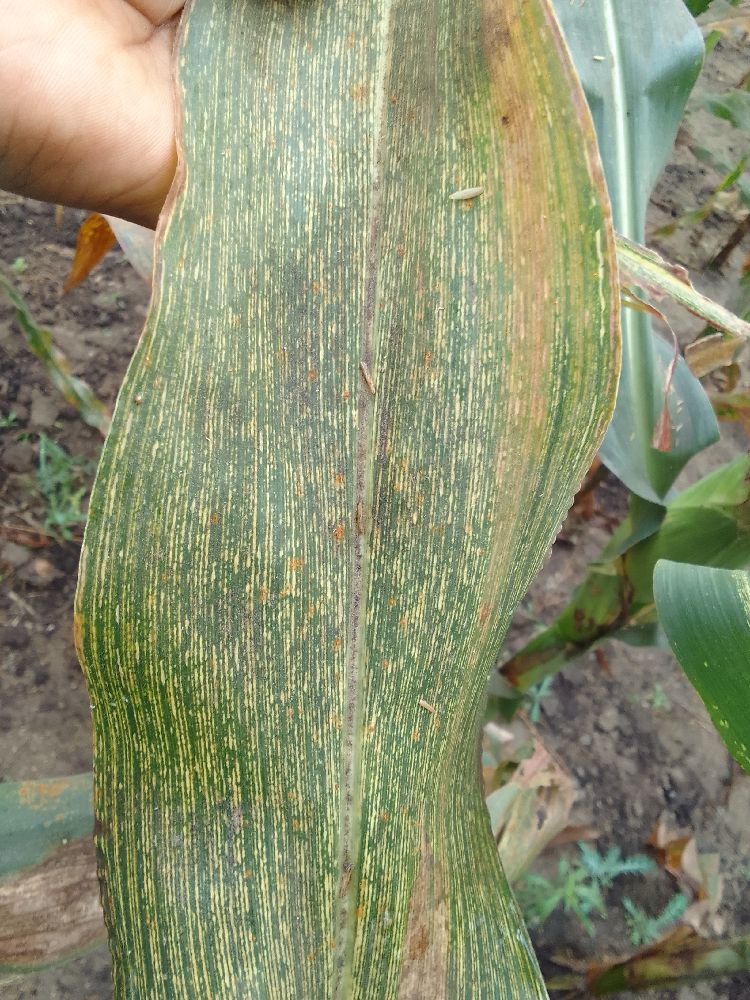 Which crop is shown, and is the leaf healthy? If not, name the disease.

maize, maize streak virus
